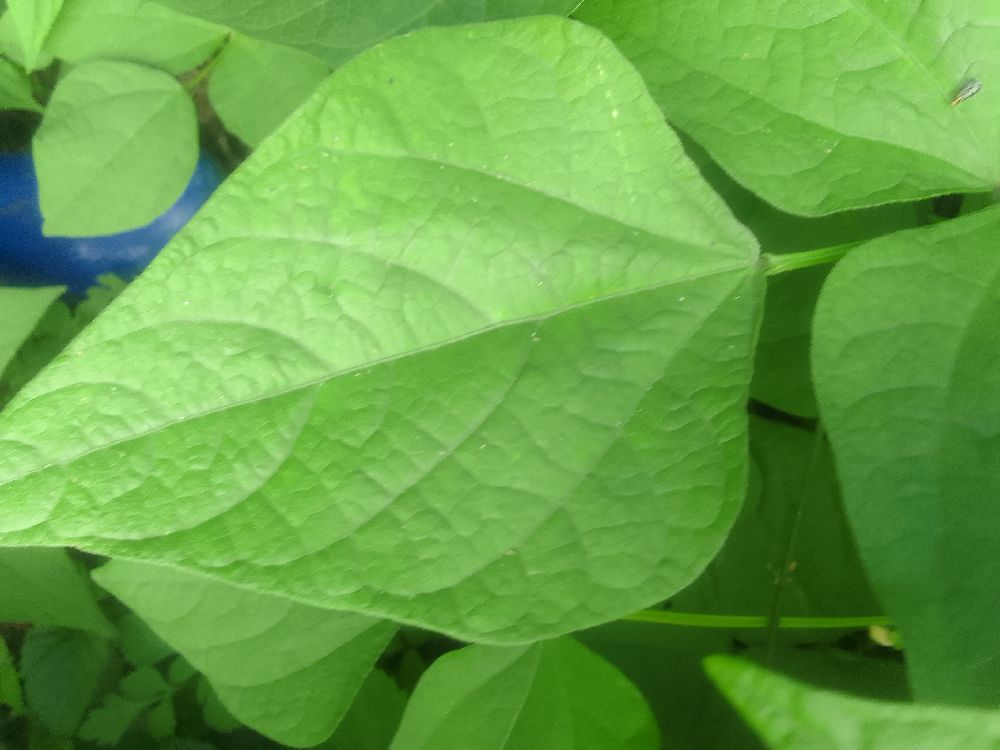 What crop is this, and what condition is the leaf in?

common bean, healthy
